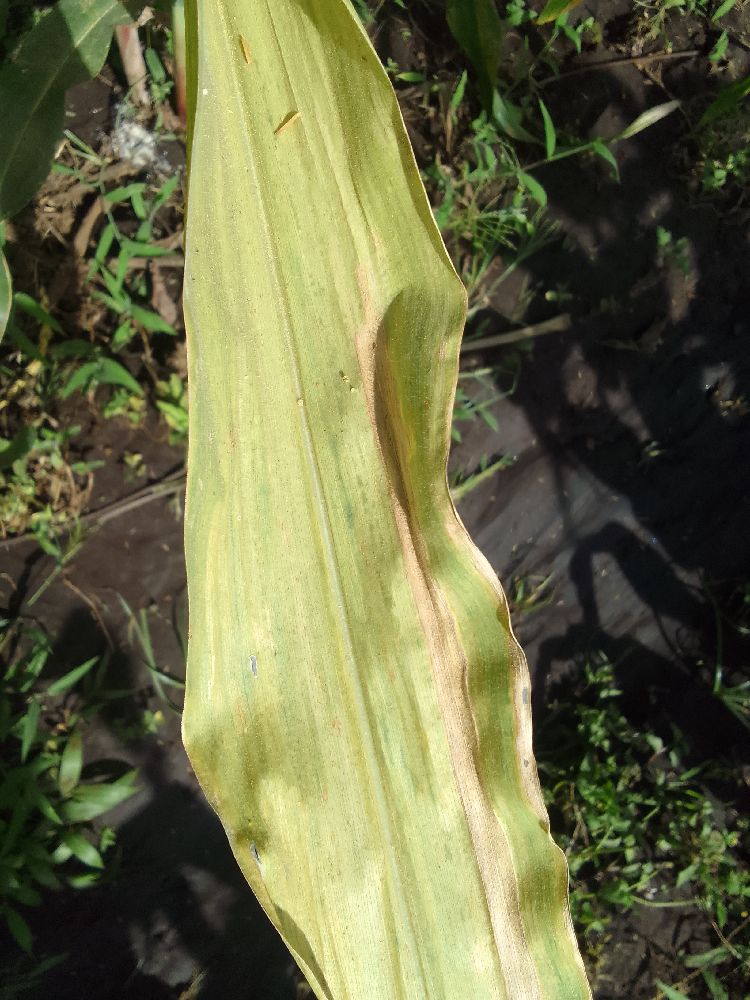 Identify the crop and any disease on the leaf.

maize, maize lethal necrosis
